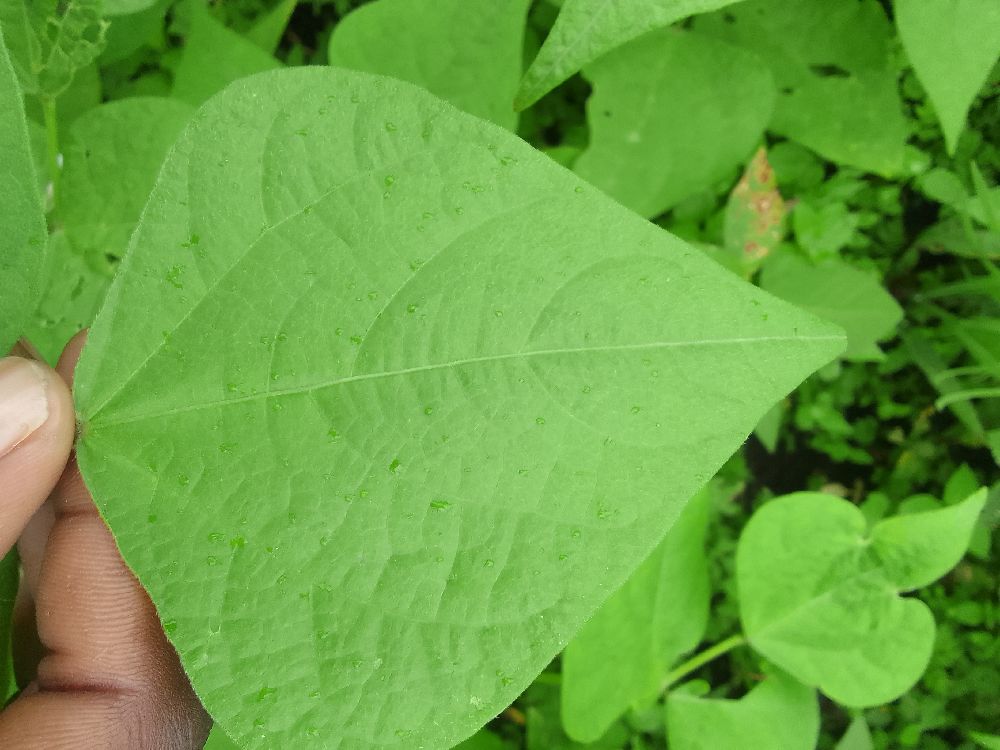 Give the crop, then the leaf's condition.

common bean, healthy
